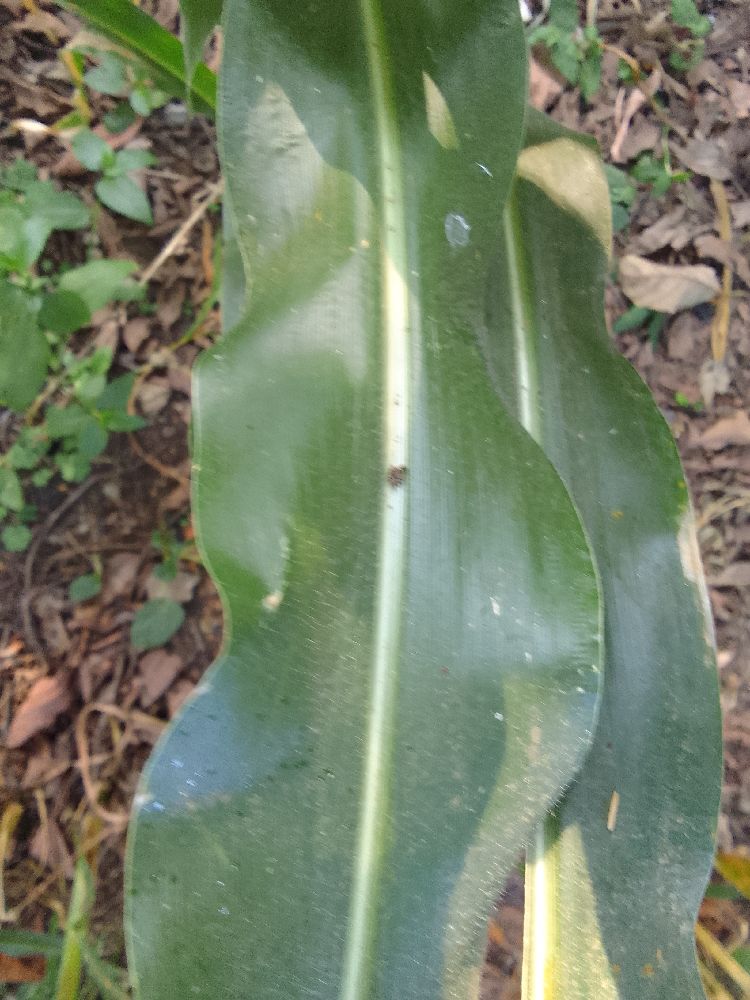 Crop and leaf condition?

maize, healthy
